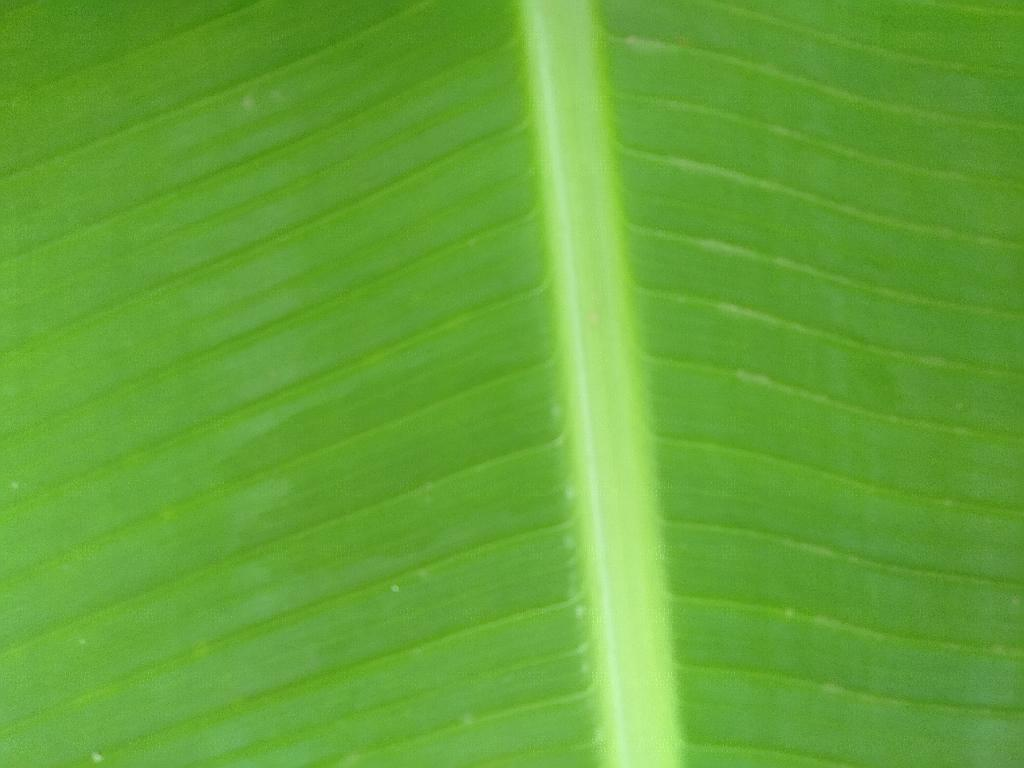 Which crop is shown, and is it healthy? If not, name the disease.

banana, healthy
